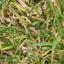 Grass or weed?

grass
